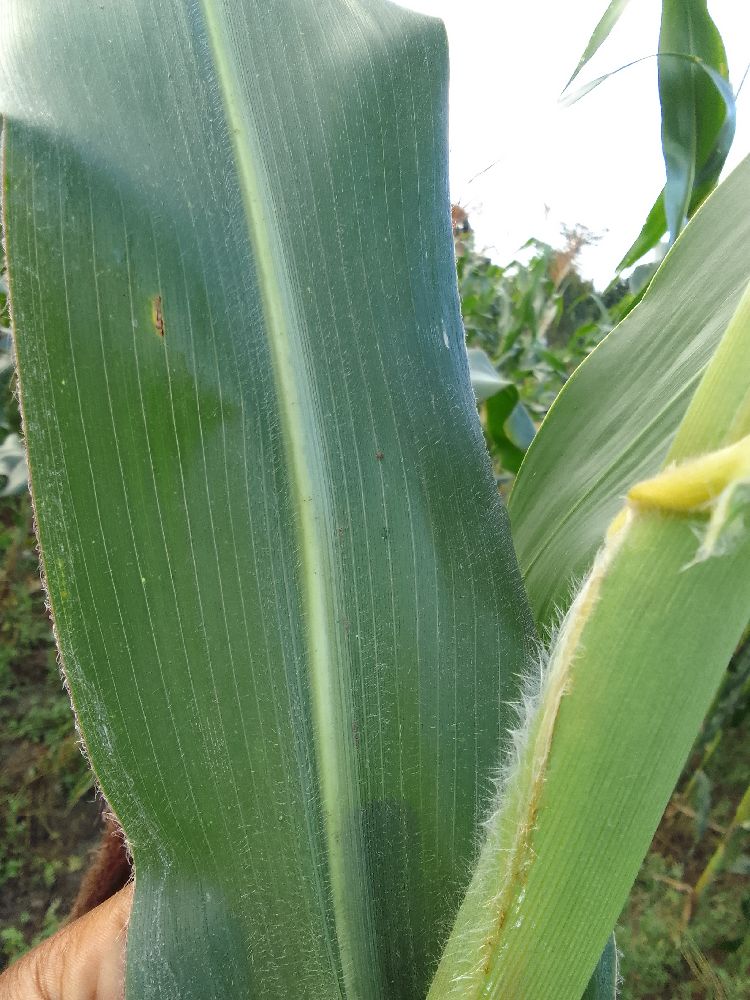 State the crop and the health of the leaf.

maize, healthy
